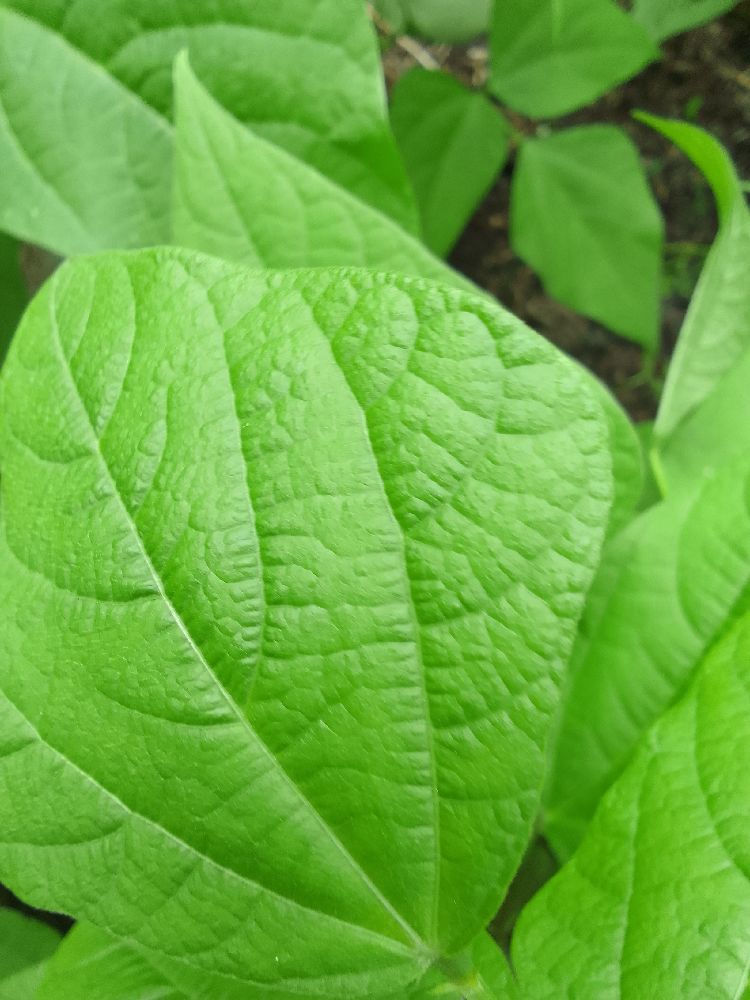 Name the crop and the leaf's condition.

common bean, healthy
